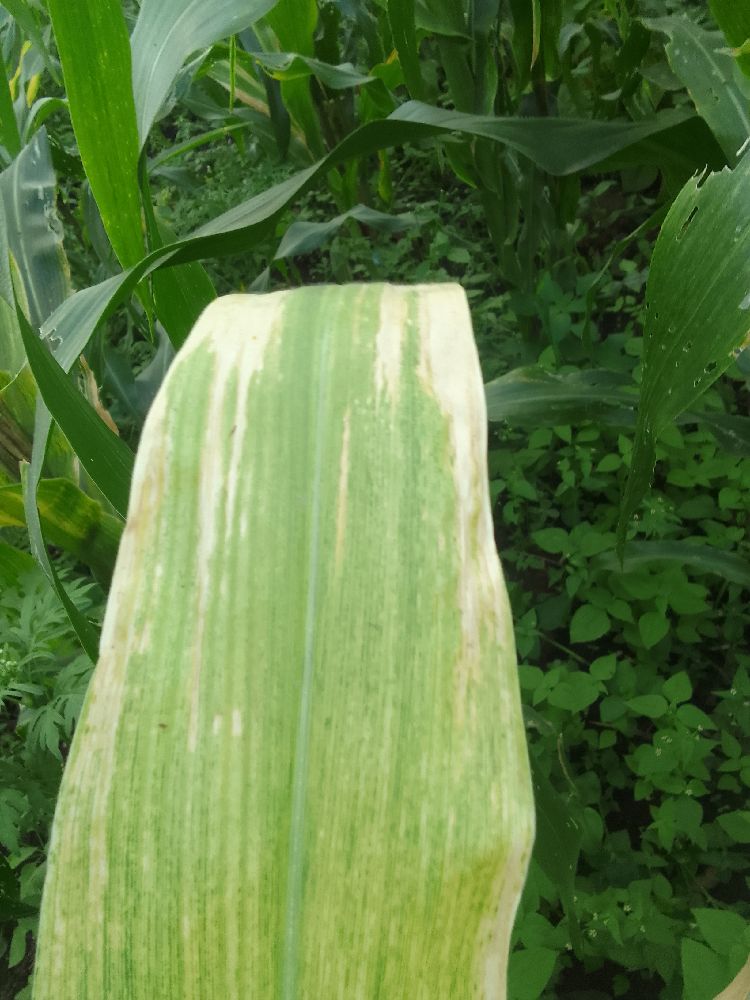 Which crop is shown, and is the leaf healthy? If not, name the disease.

maize, maize lethal necrosis
